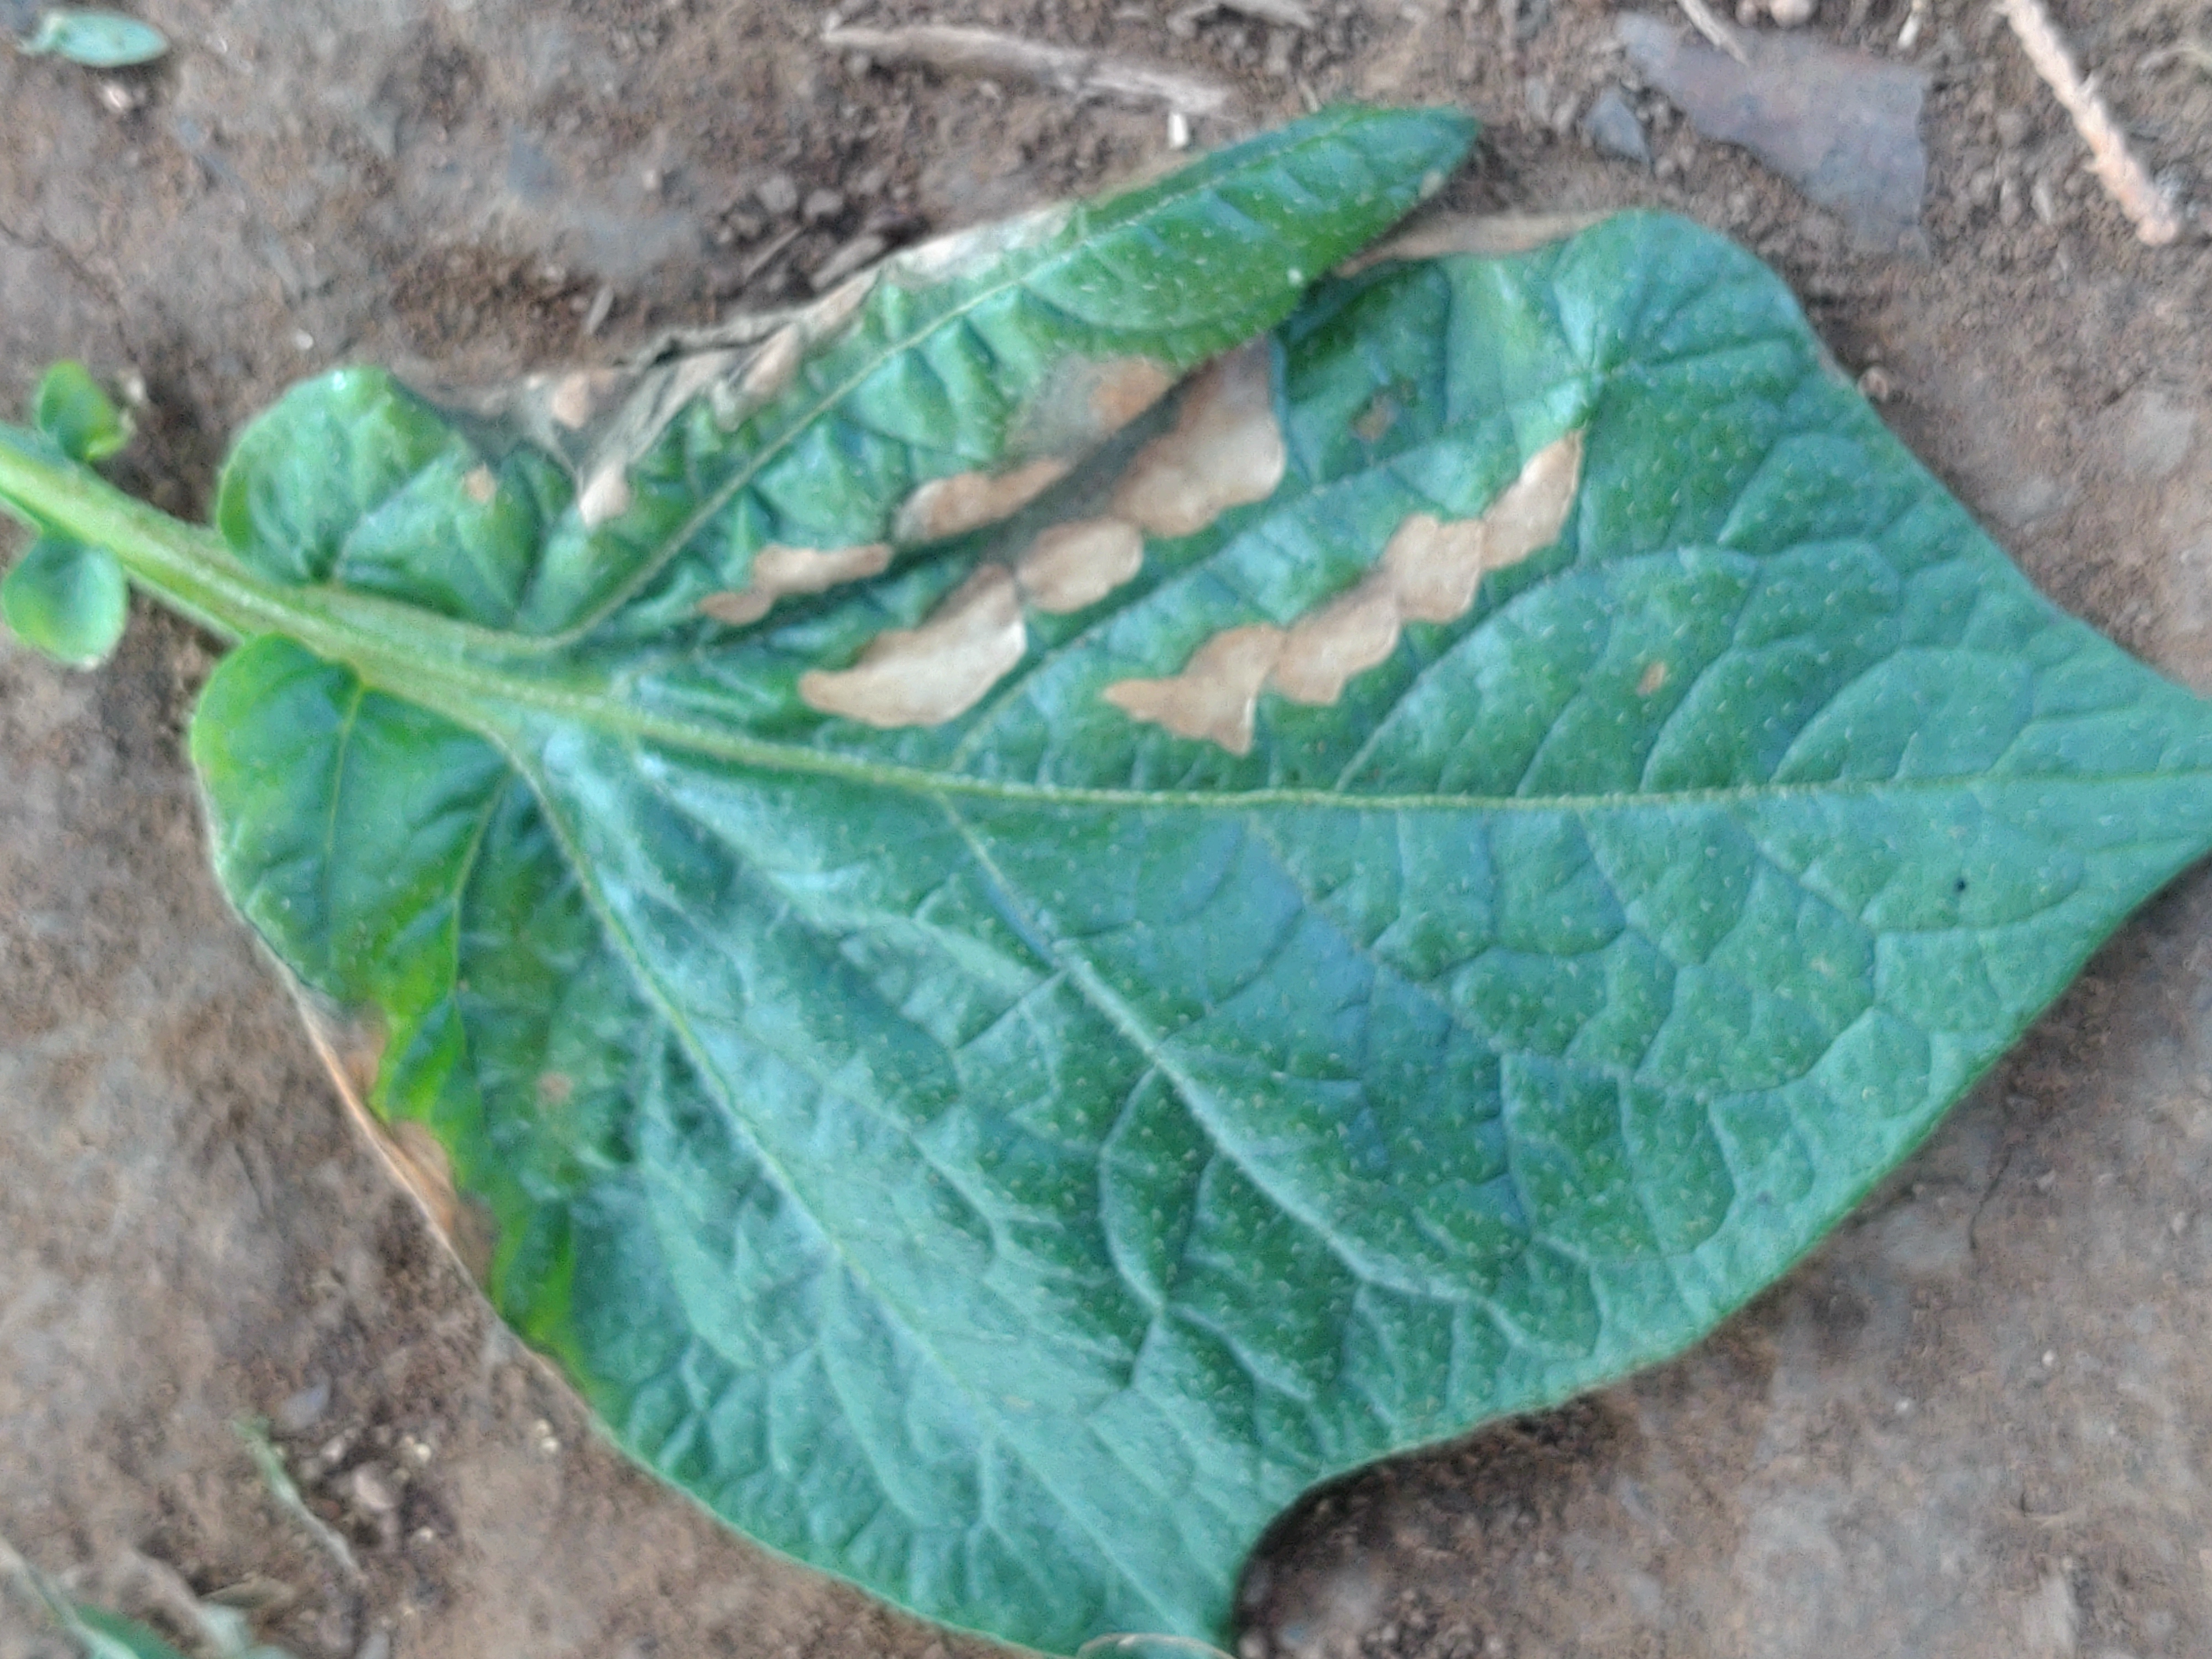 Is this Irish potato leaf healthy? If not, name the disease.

early blight
